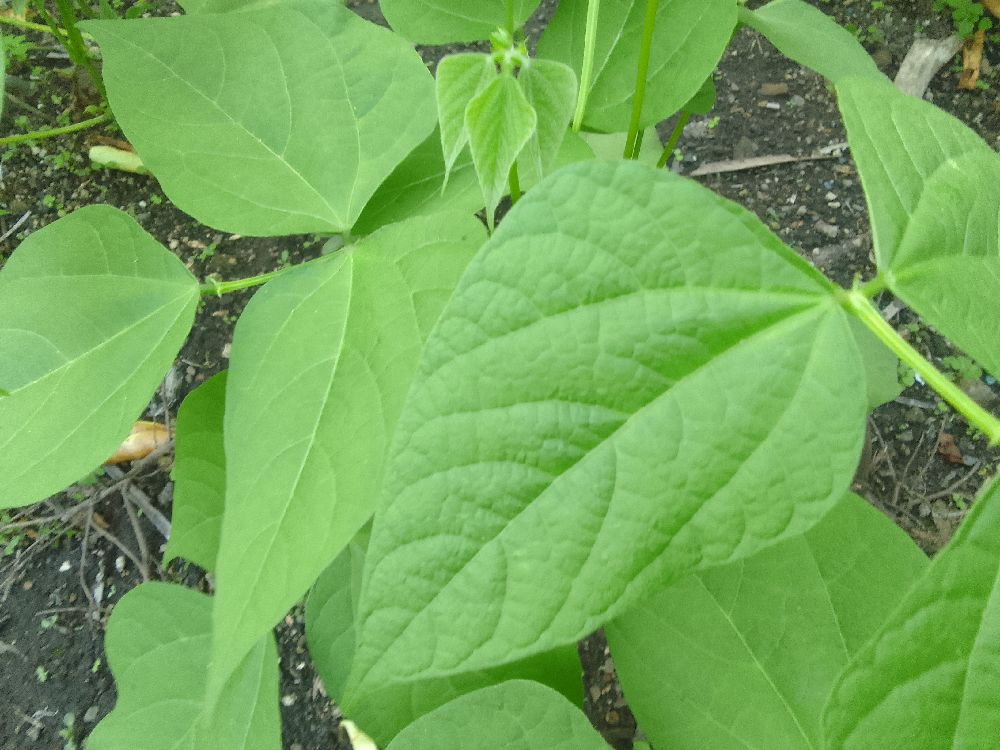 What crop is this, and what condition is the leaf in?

common bean, healthy
